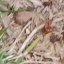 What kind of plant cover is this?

grass
